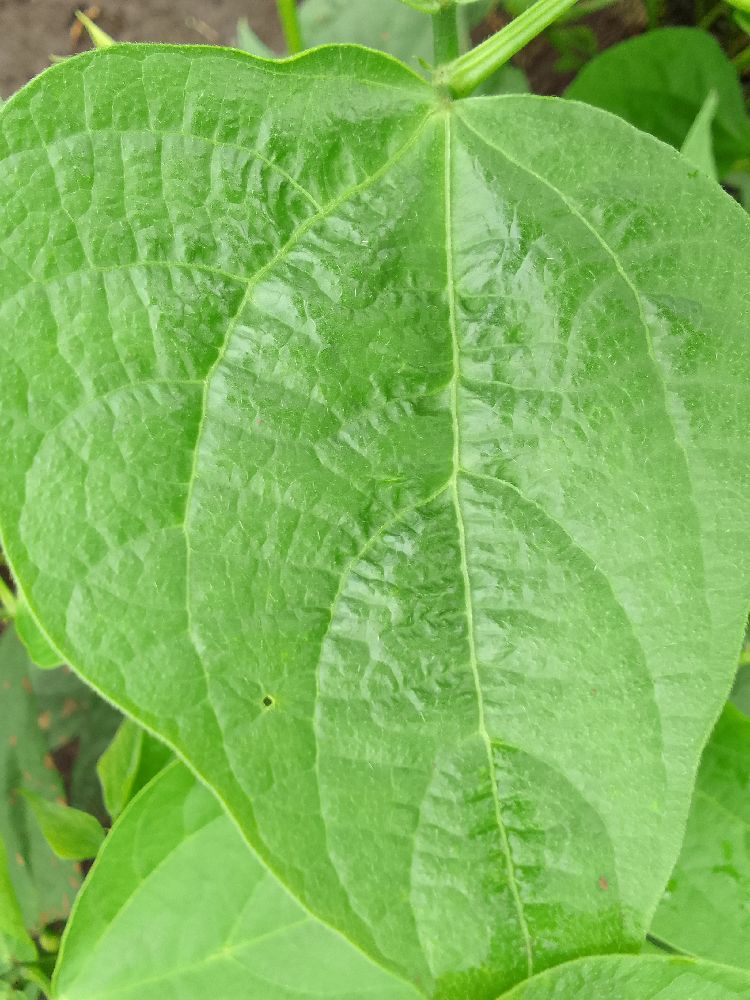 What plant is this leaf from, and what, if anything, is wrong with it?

common bean, healthy
